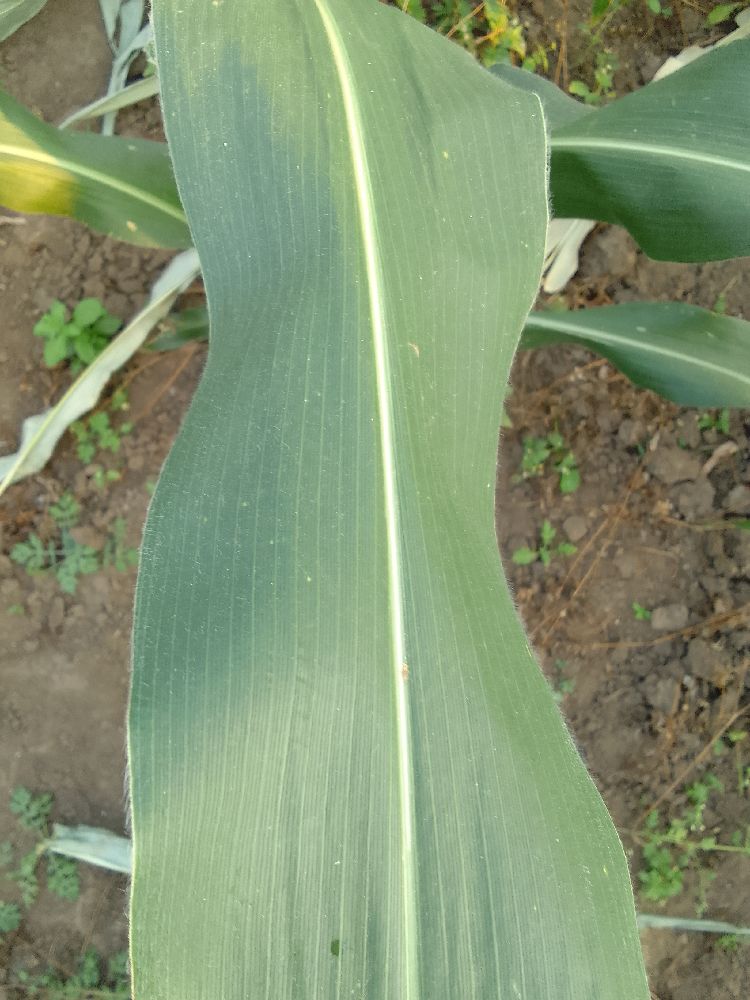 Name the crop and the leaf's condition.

maize, healthy
